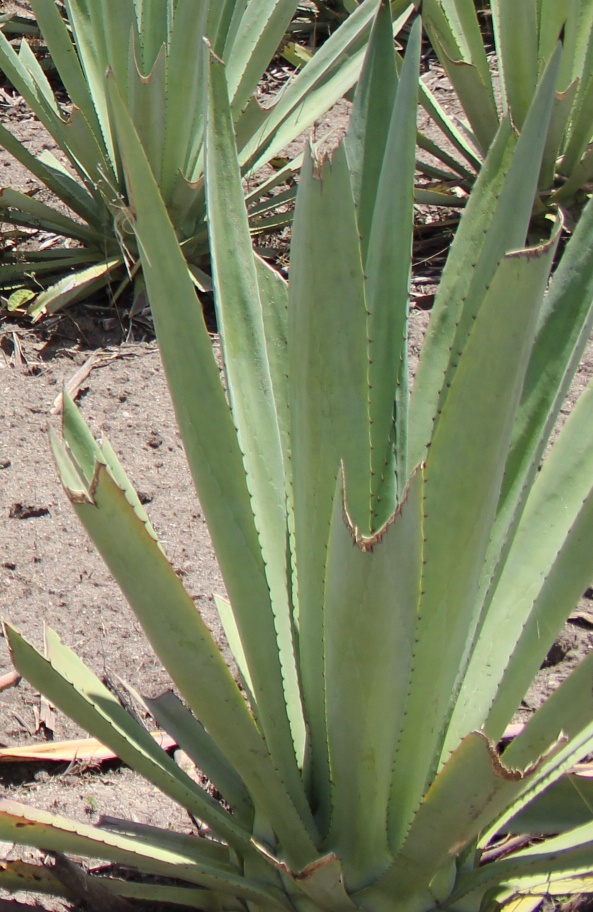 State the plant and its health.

agave, yellow
